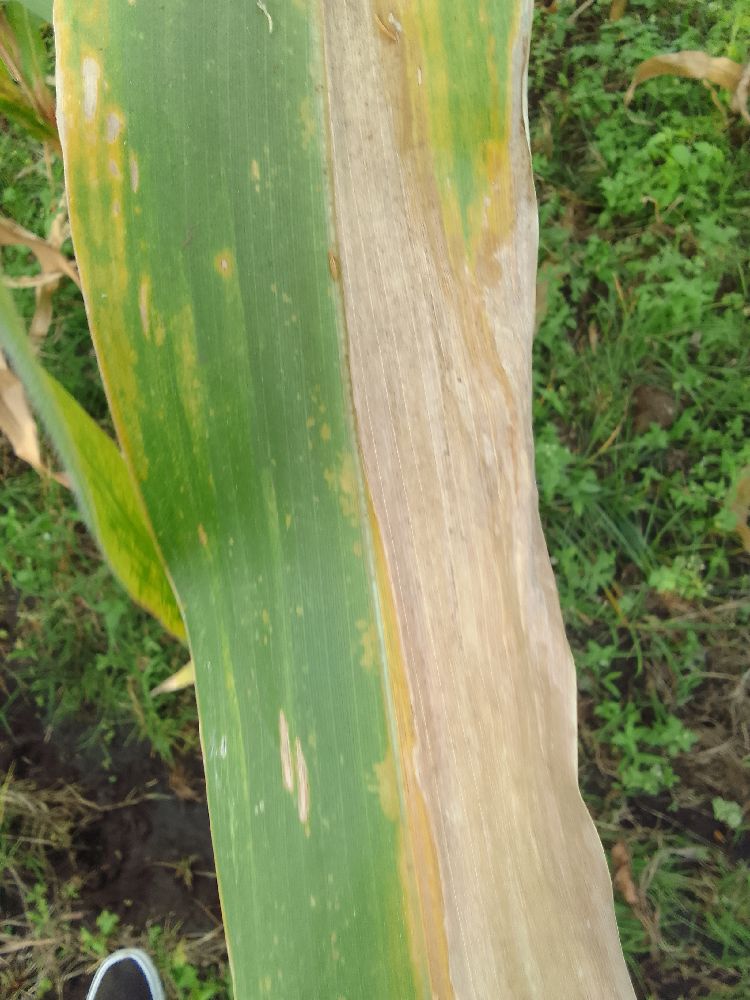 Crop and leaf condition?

maize, maize lethal necrosis
